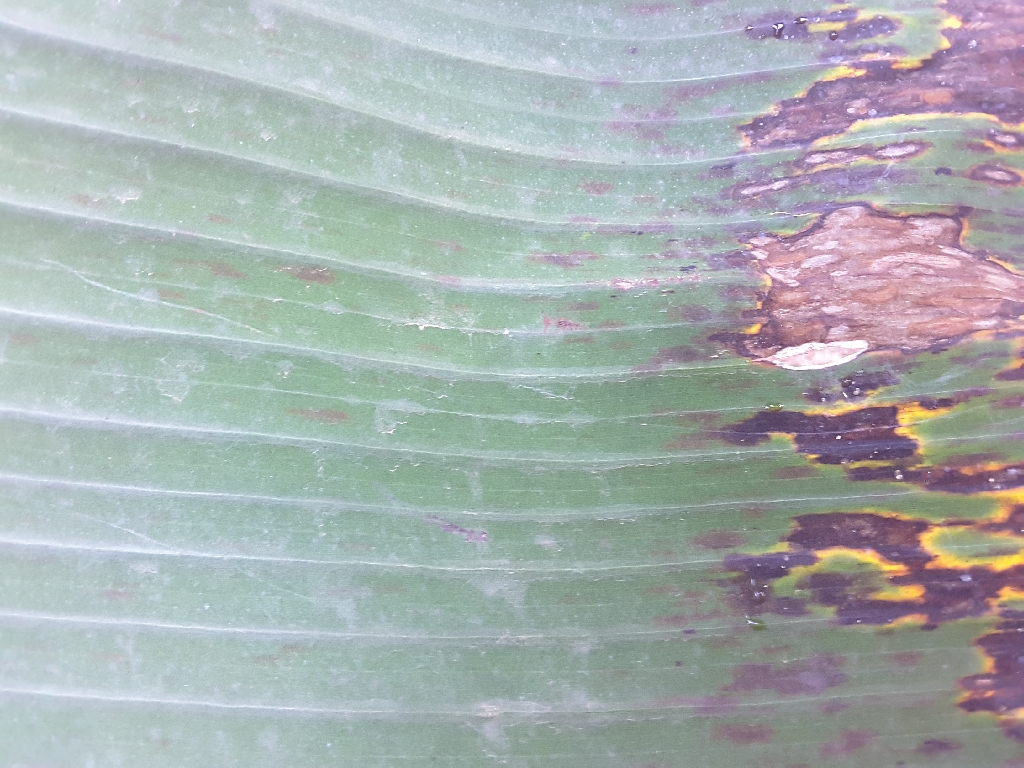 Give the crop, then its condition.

banana, black sigatoka
